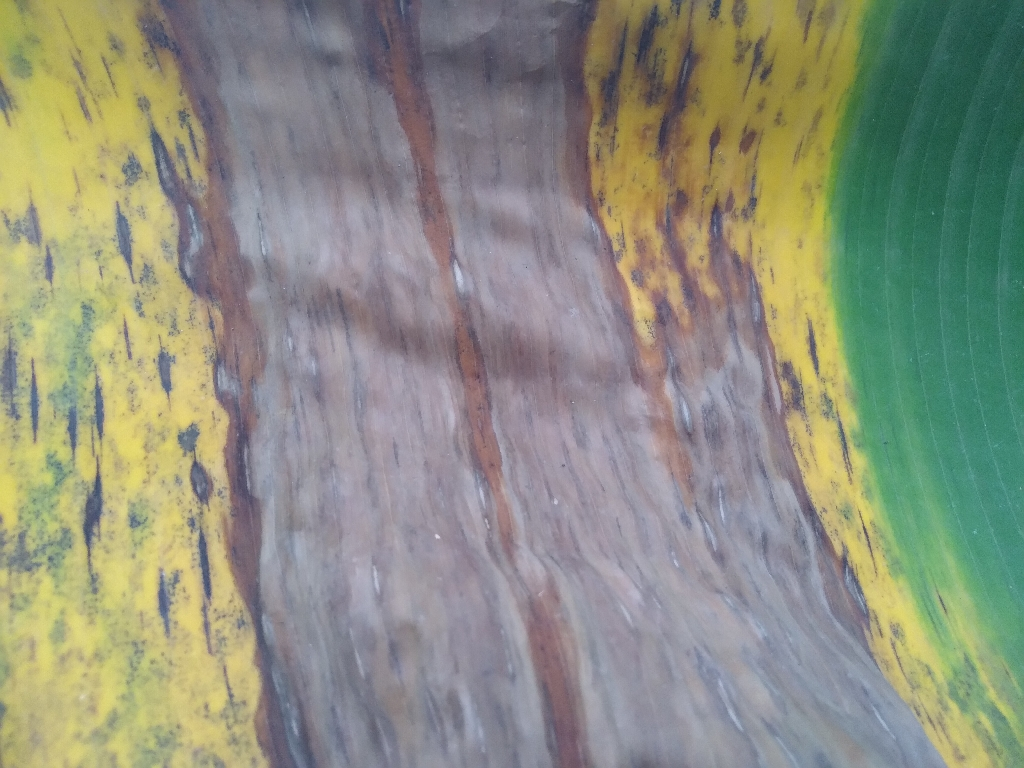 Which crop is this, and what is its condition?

banana, black sigatoka
